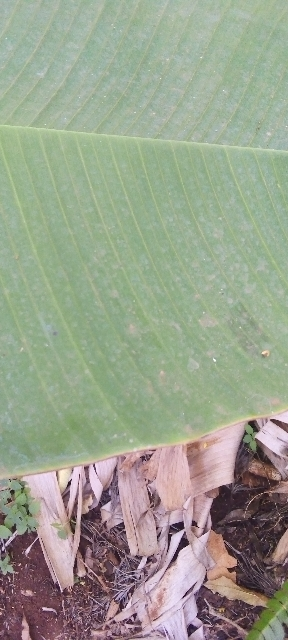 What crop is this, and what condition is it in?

banana, healthy
